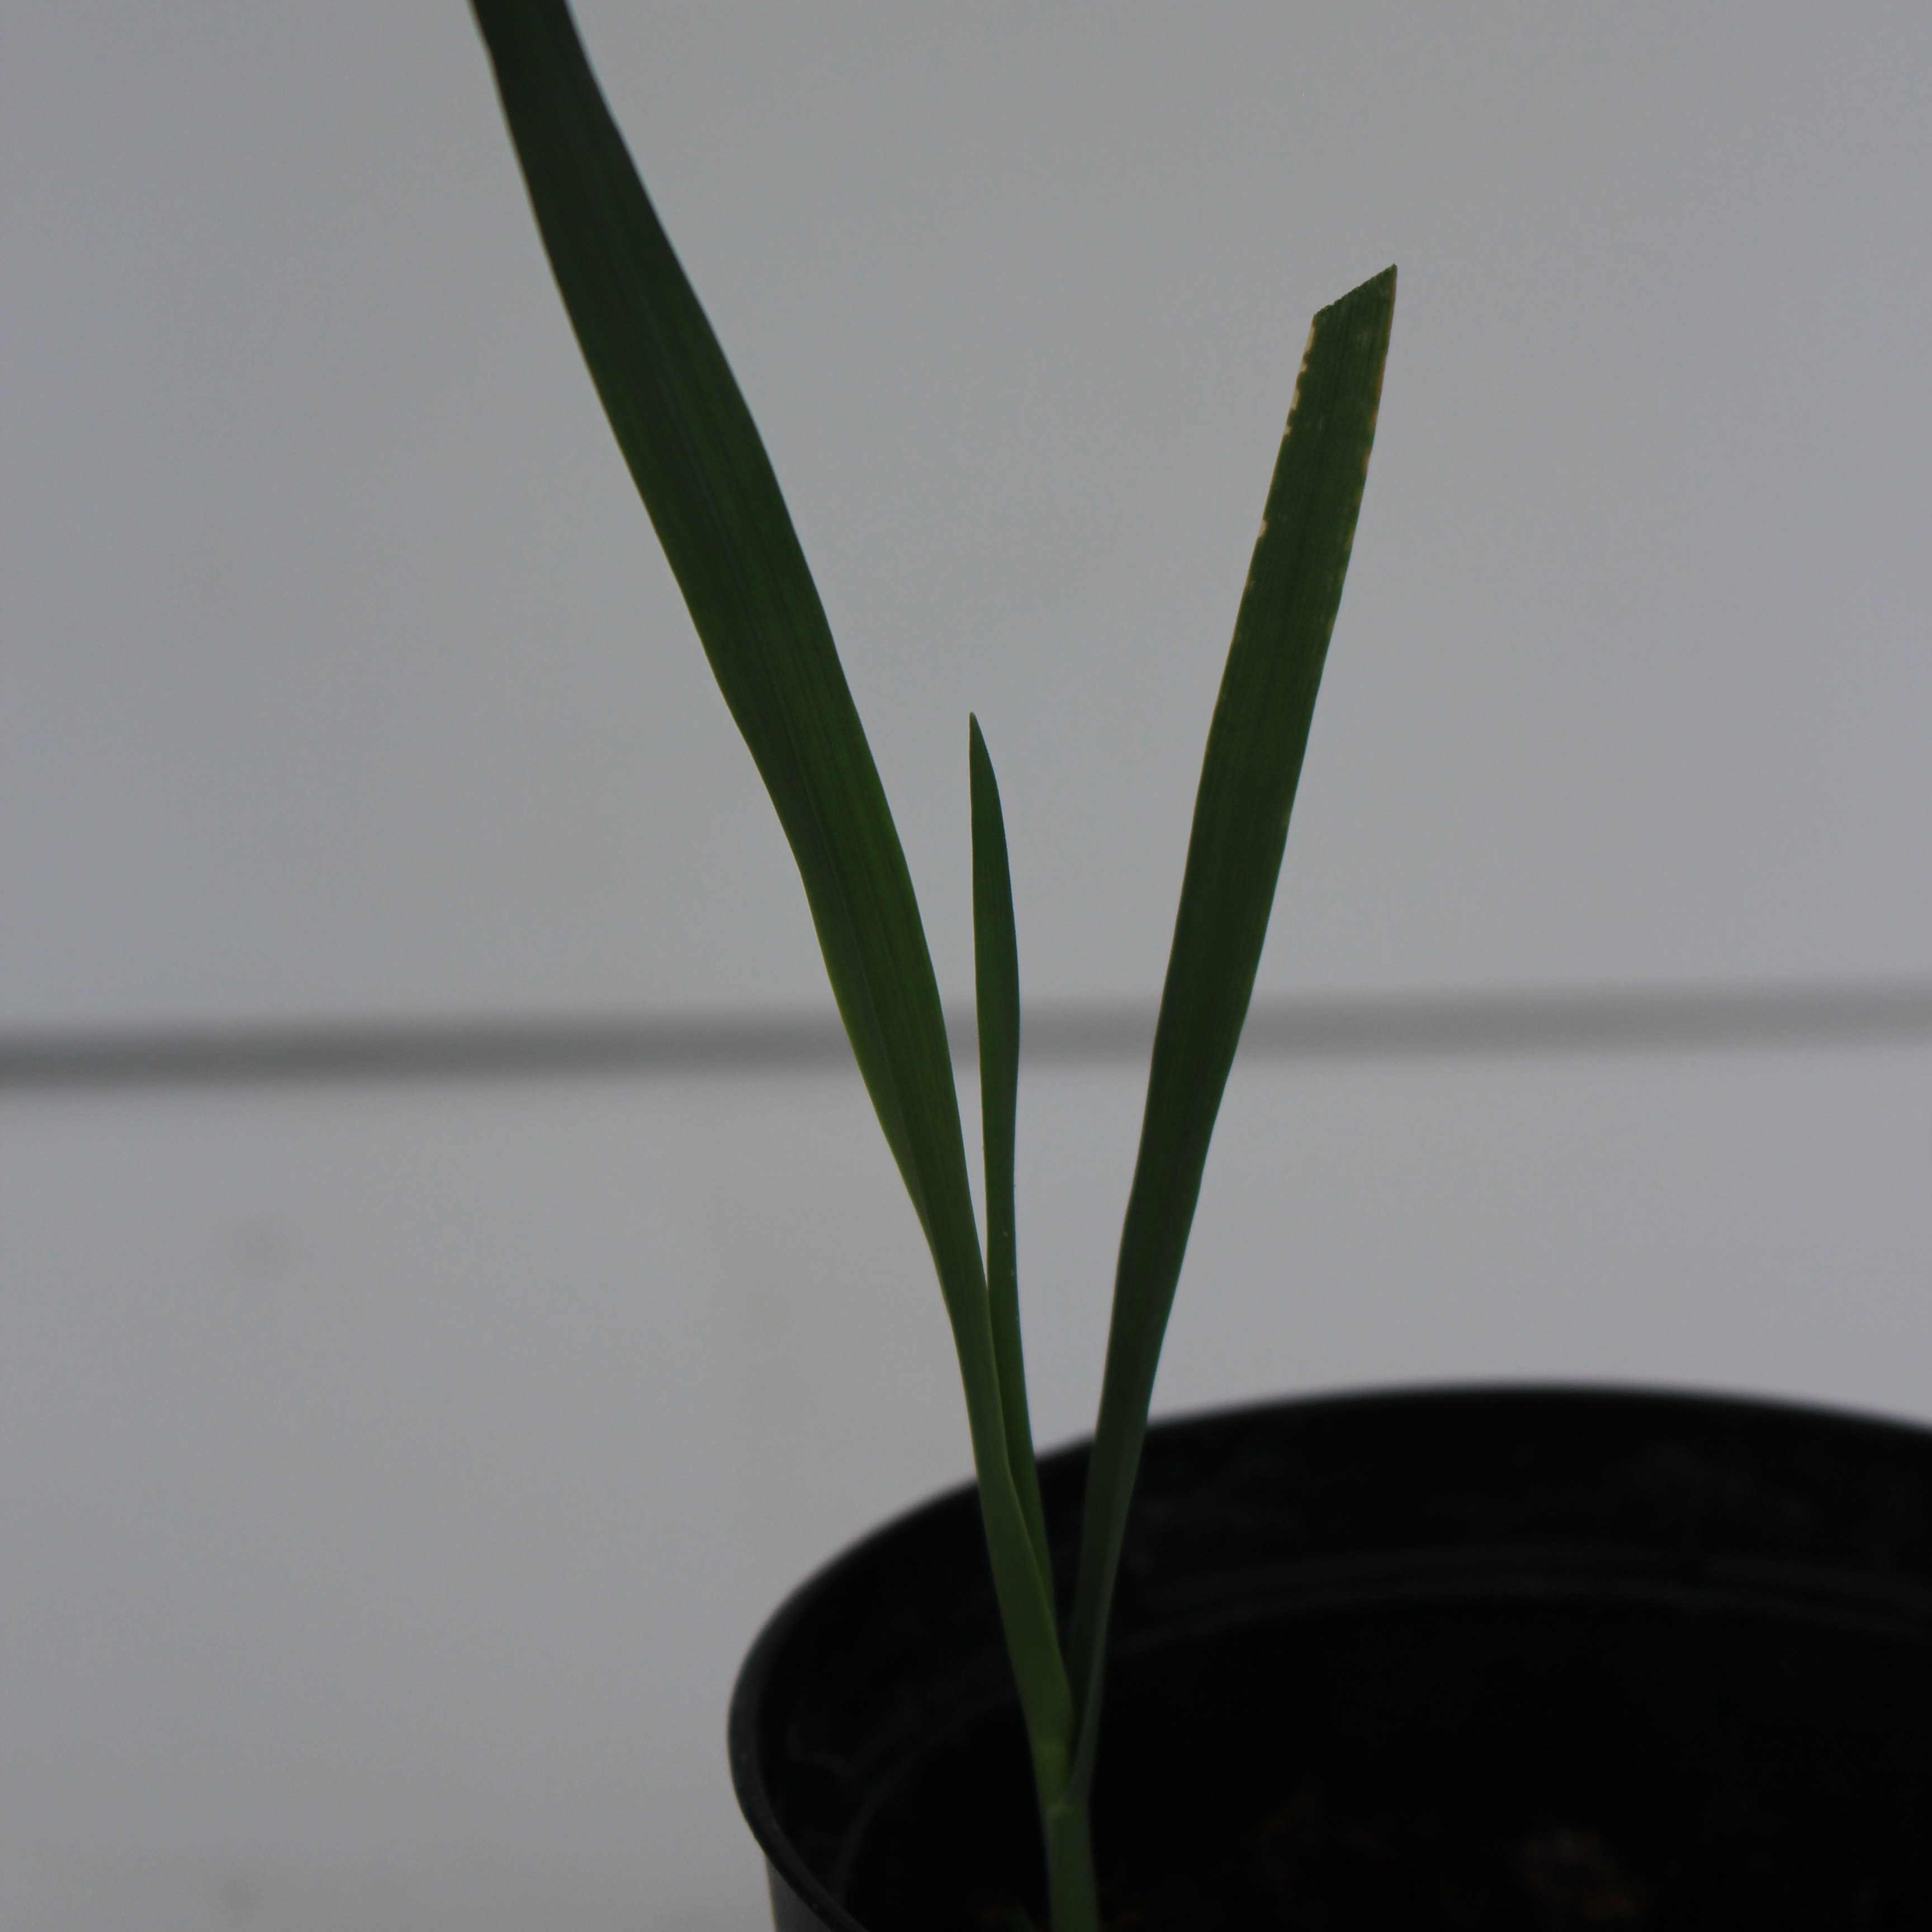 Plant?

Avena sterilis
